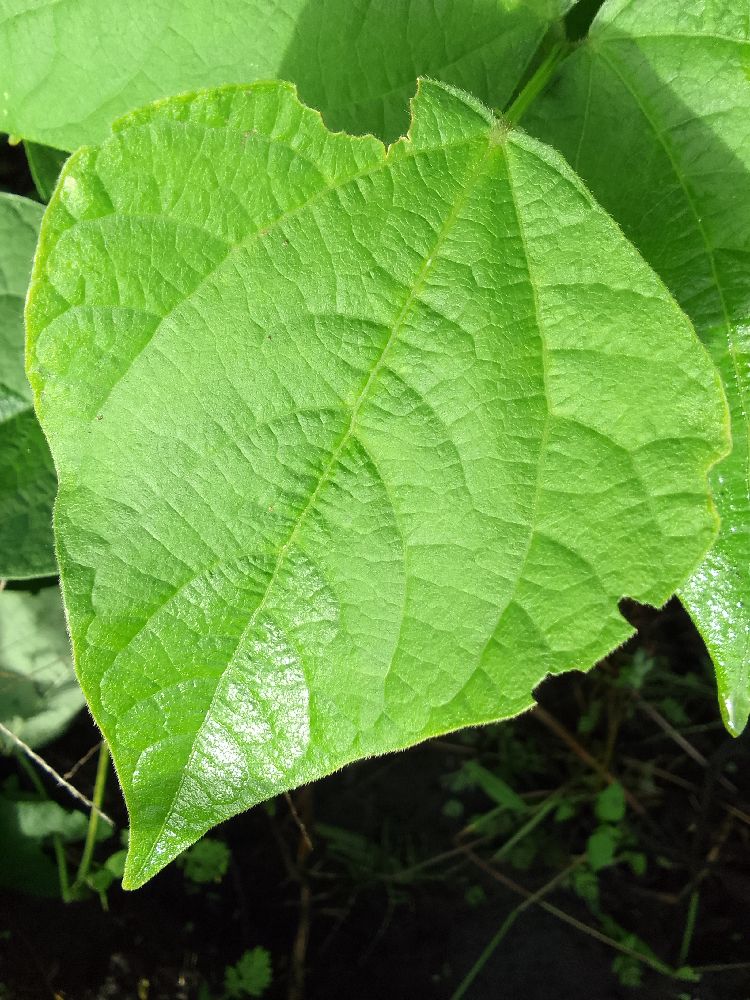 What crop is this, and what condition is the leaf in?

common bean, healthy
